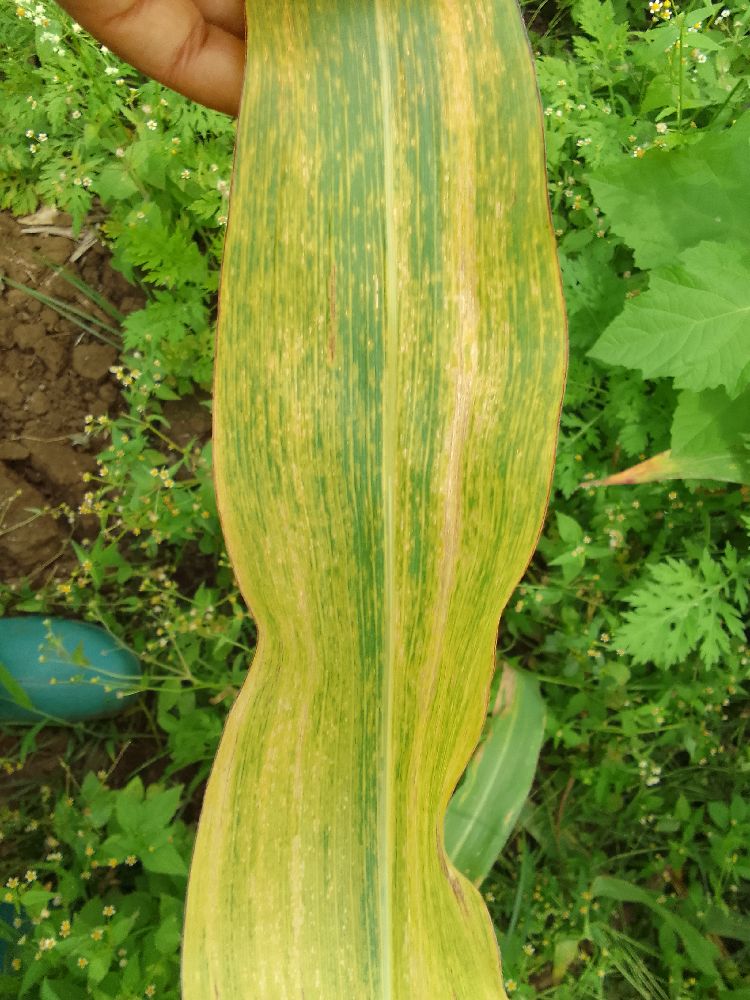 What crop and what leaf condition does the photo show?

maize, maize lethal necrosis
